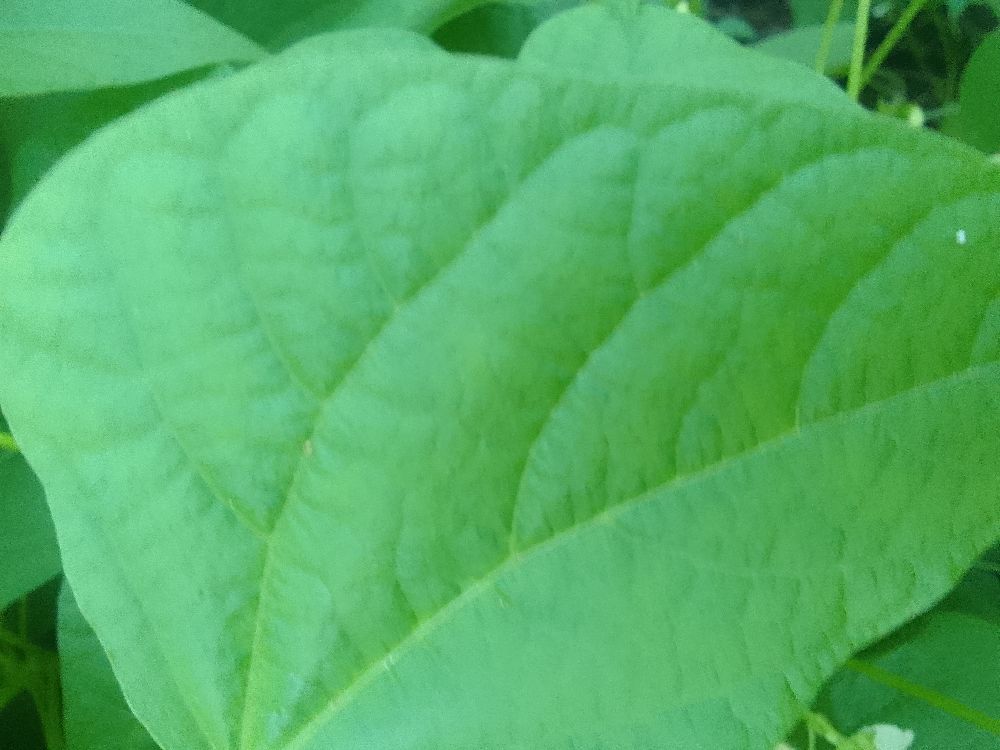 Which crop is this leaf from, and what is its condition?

common bean, healthy
